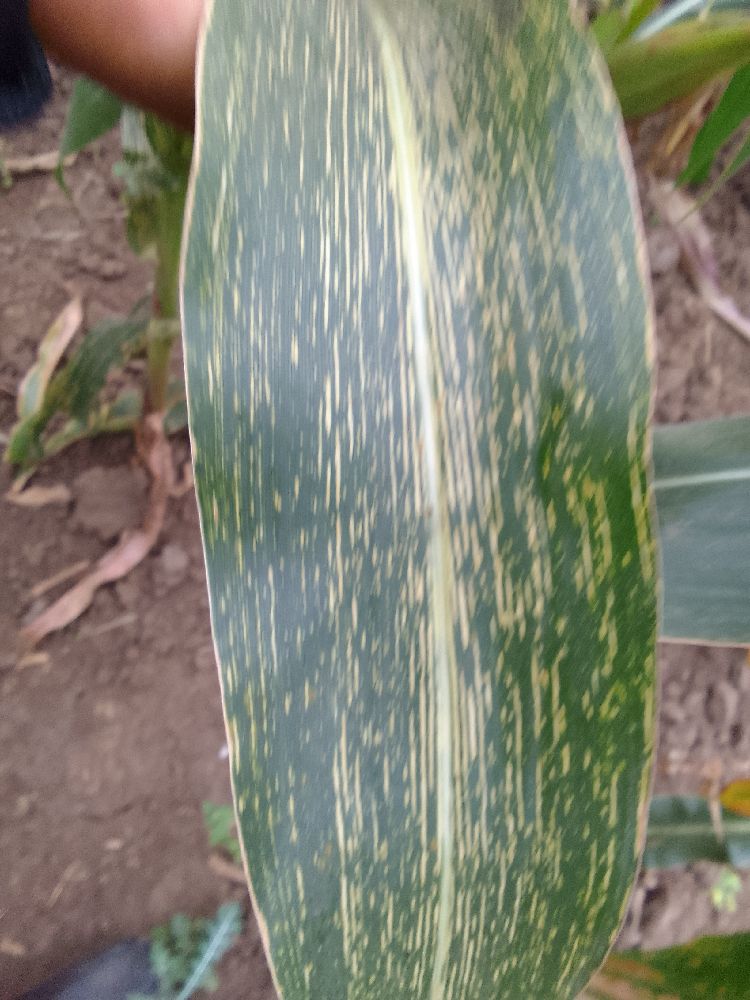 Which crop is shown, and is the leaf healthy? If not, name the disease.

maize, maize streak virus
